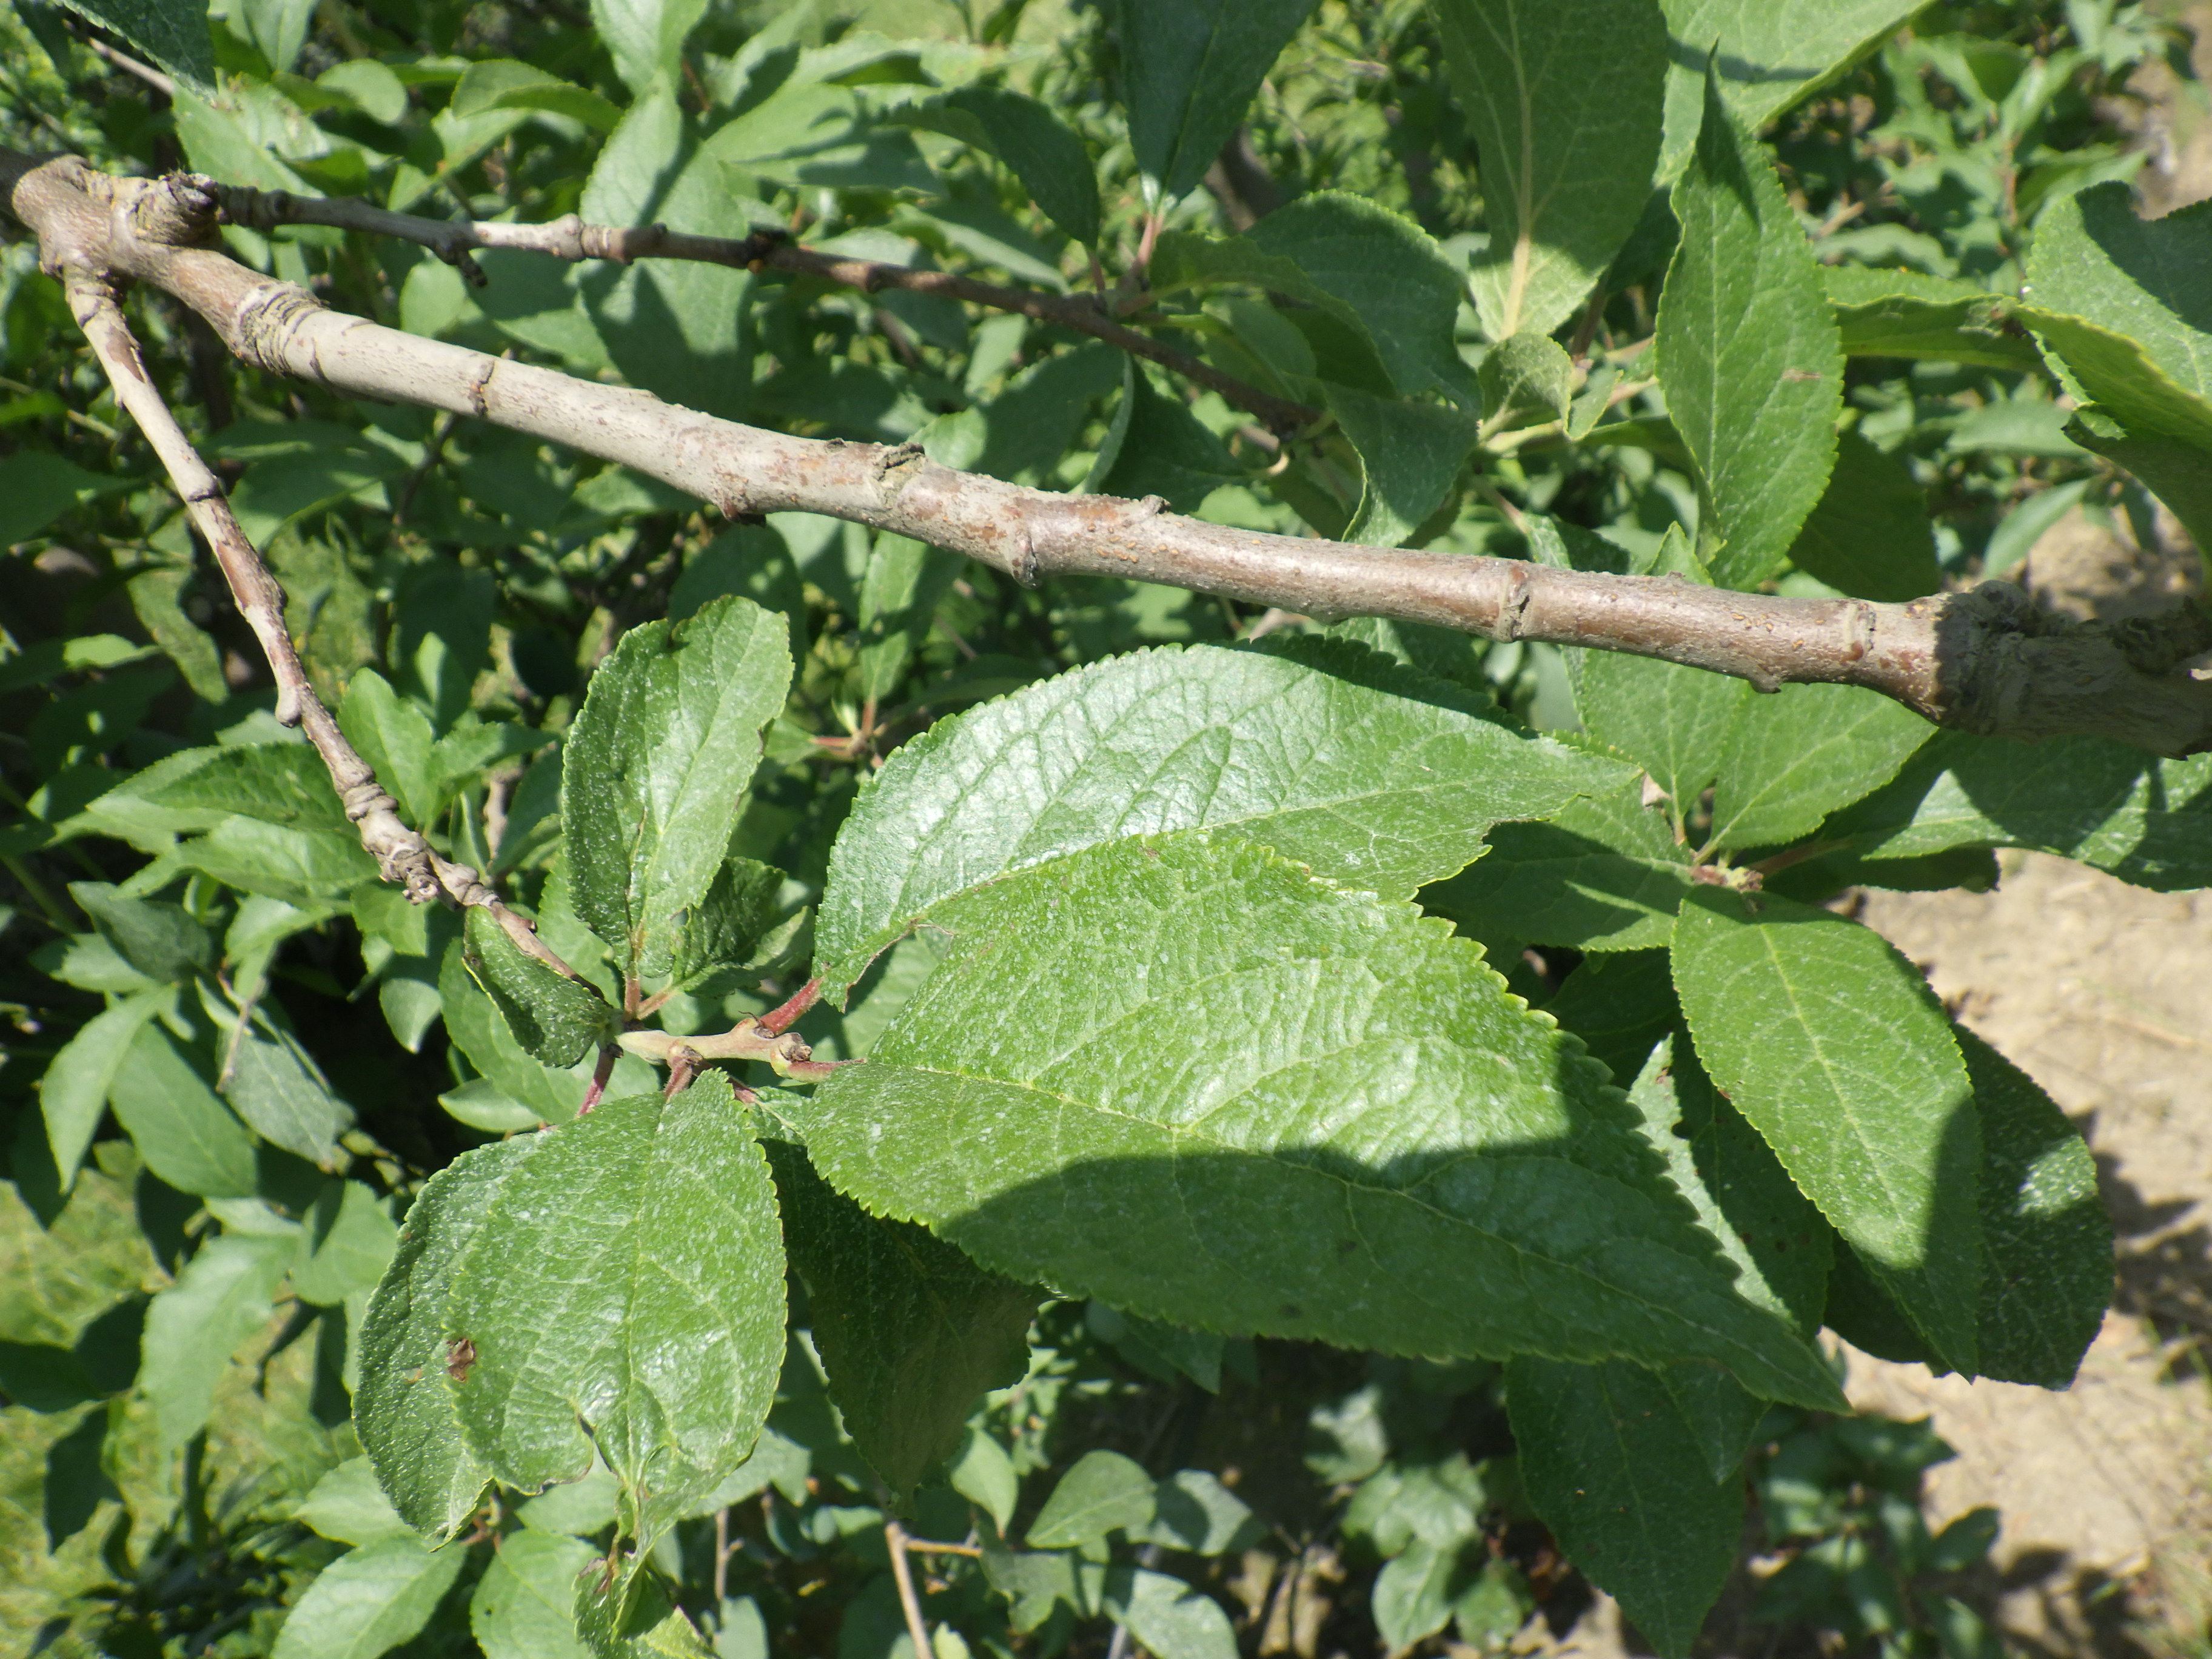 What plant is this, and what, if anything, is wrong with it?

plum, phytophagous, shot hole disease
